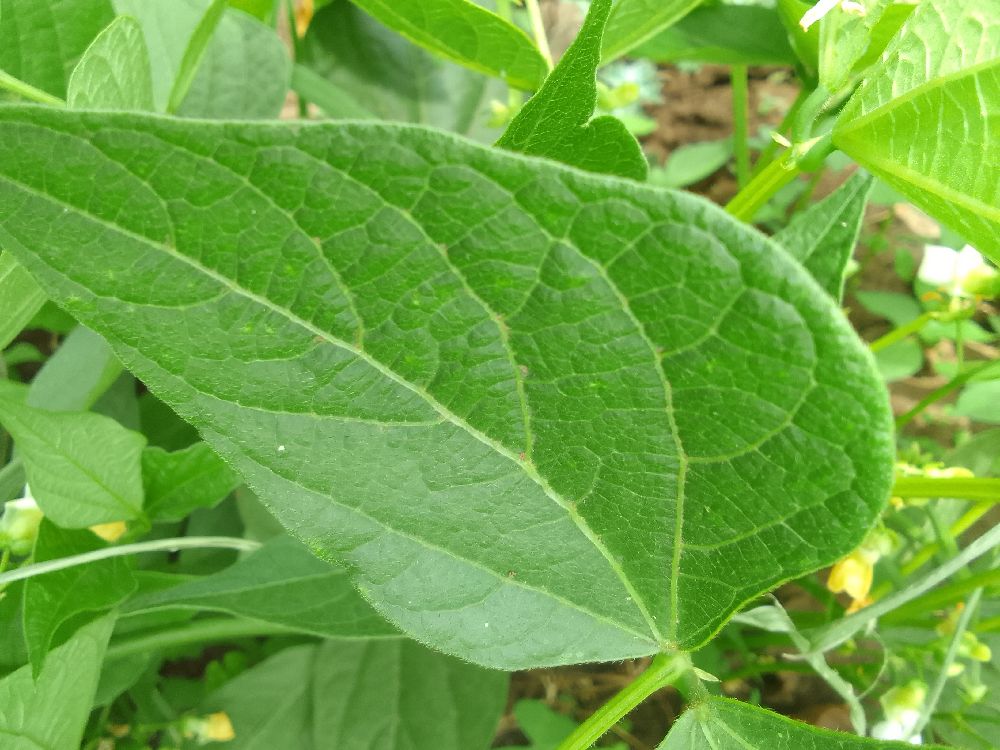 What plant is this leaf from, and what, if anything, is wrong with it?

common bean, healthy
